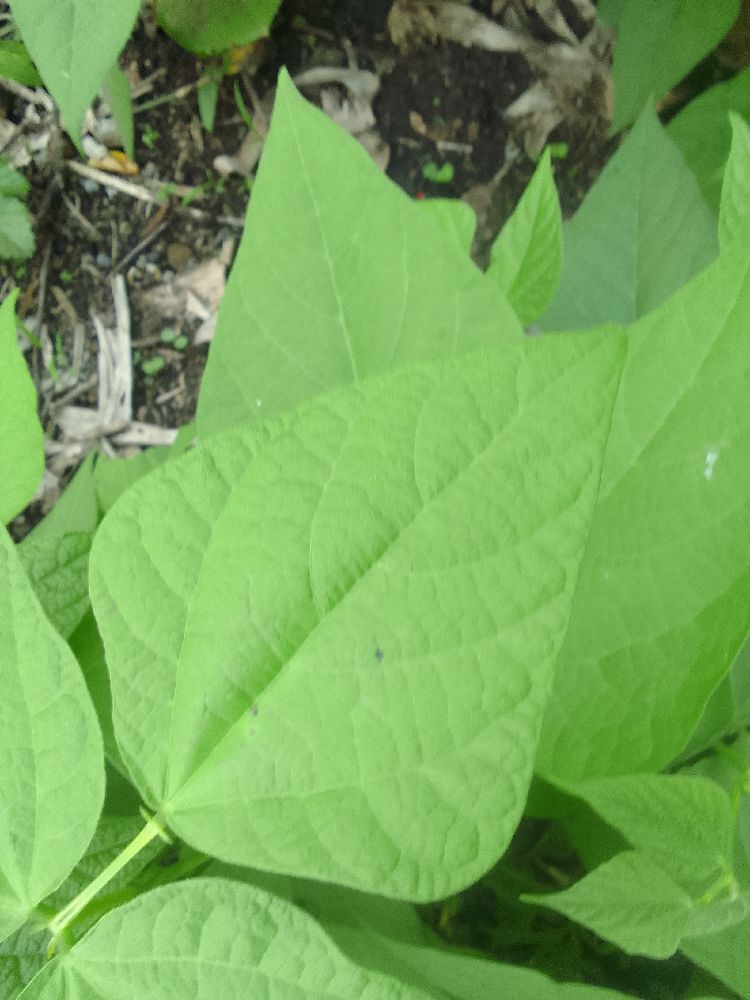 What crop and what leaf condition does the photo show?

common bean, healthy
